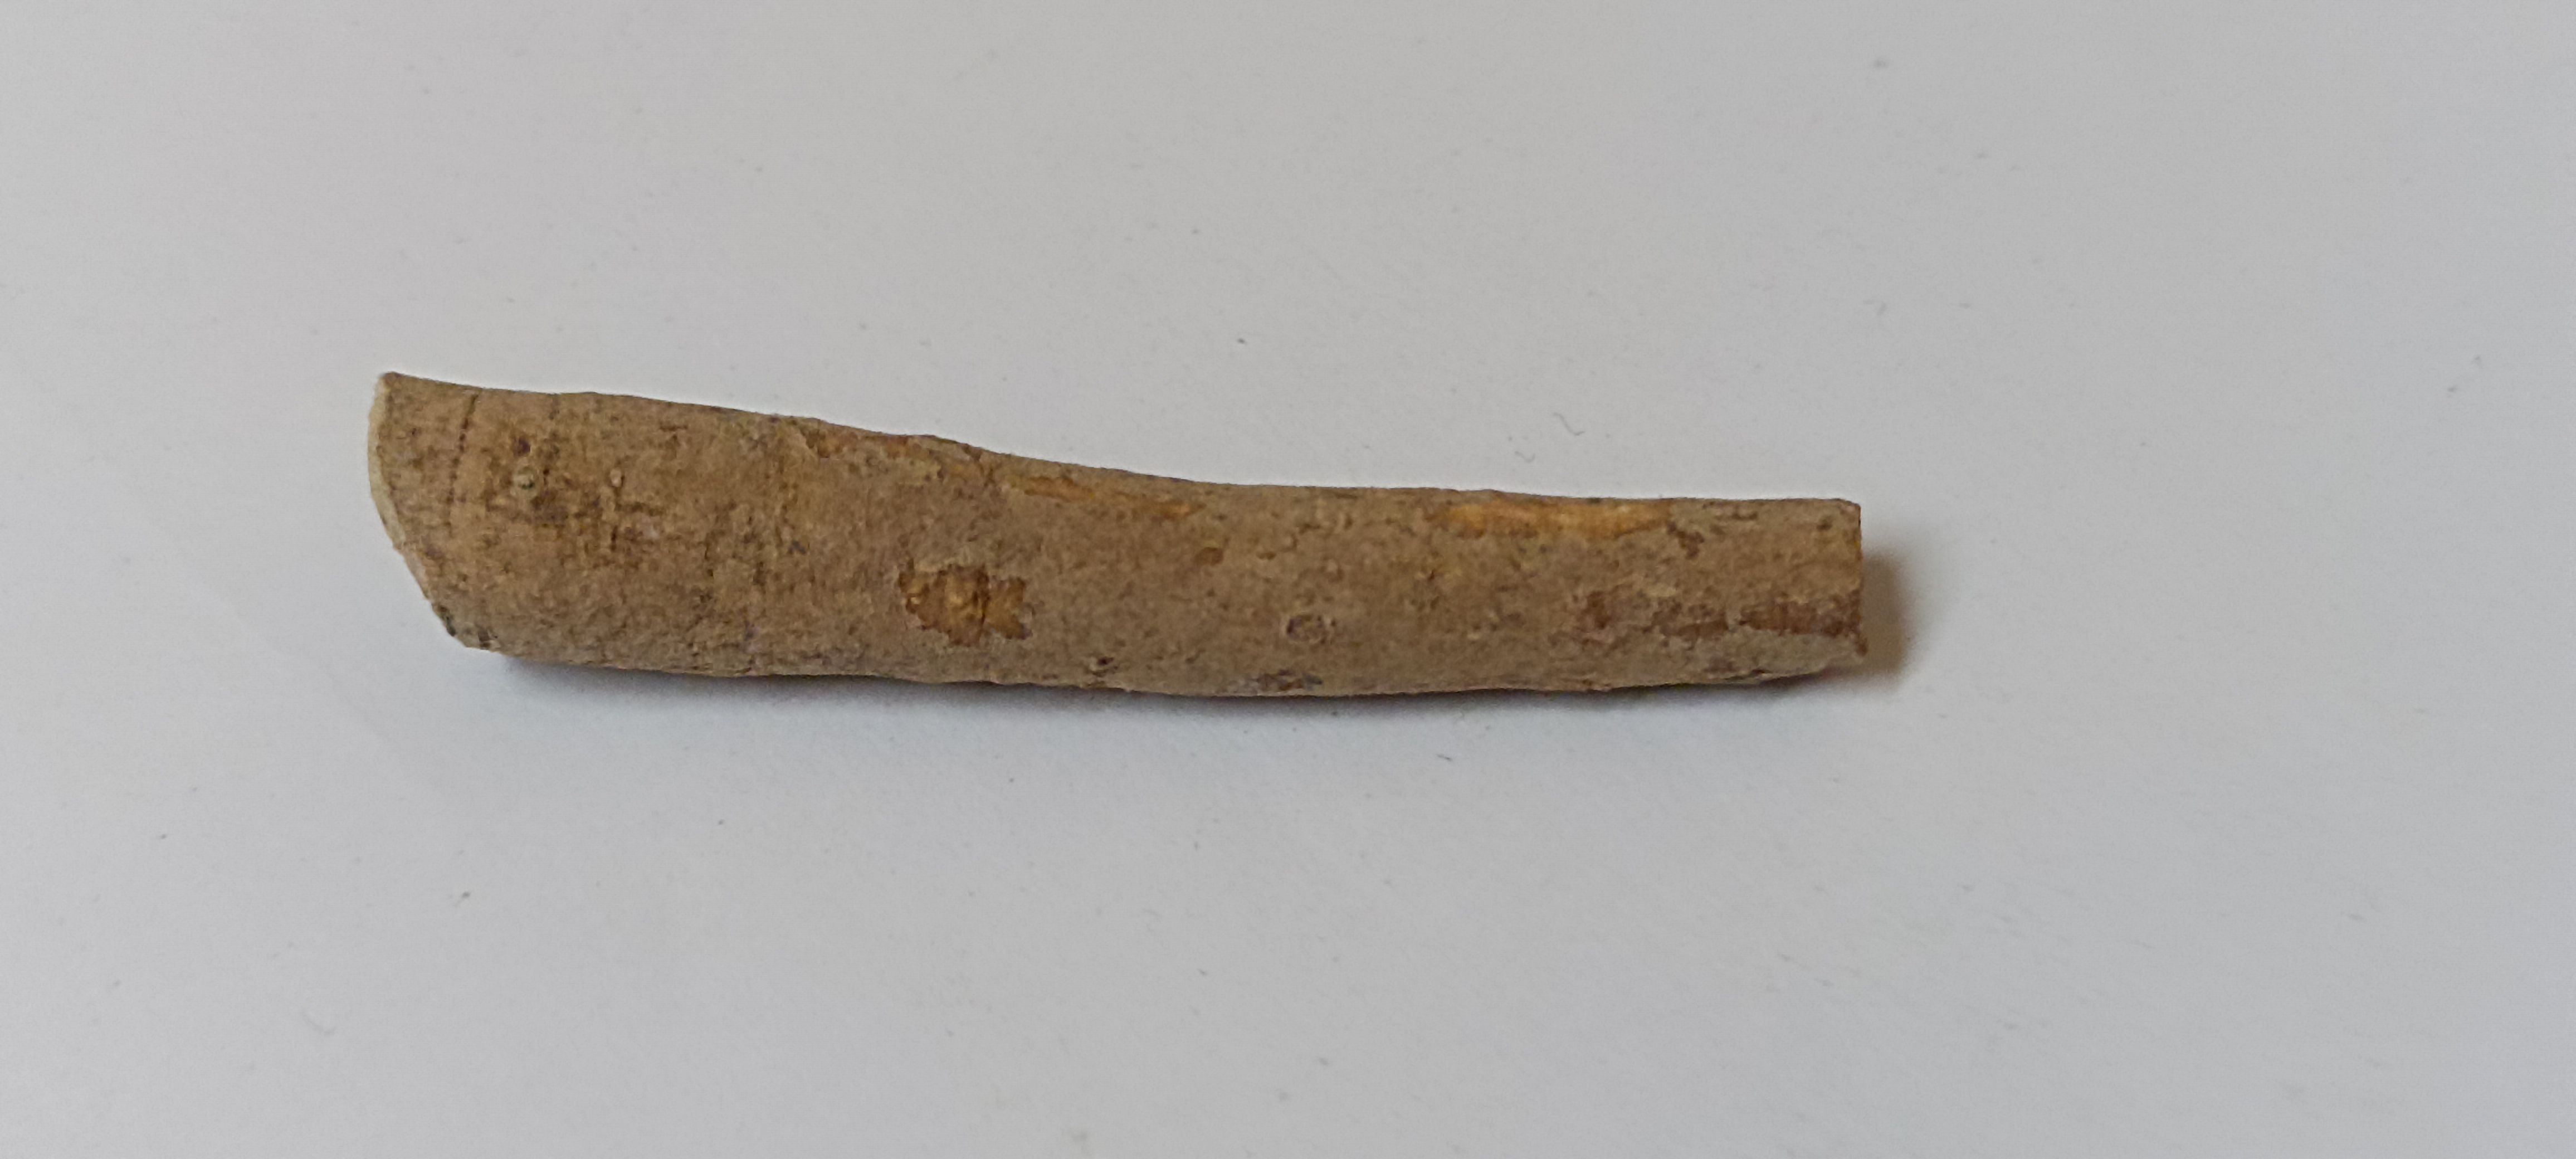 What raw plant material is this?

ashwagandha
